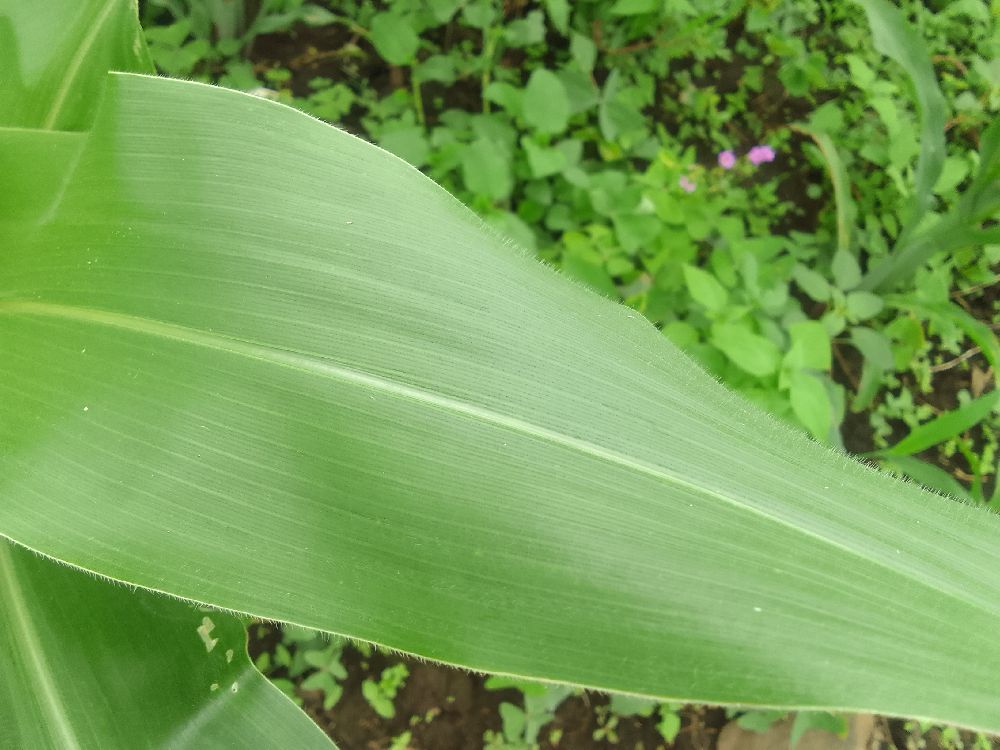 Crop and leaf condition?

maize, healthy
